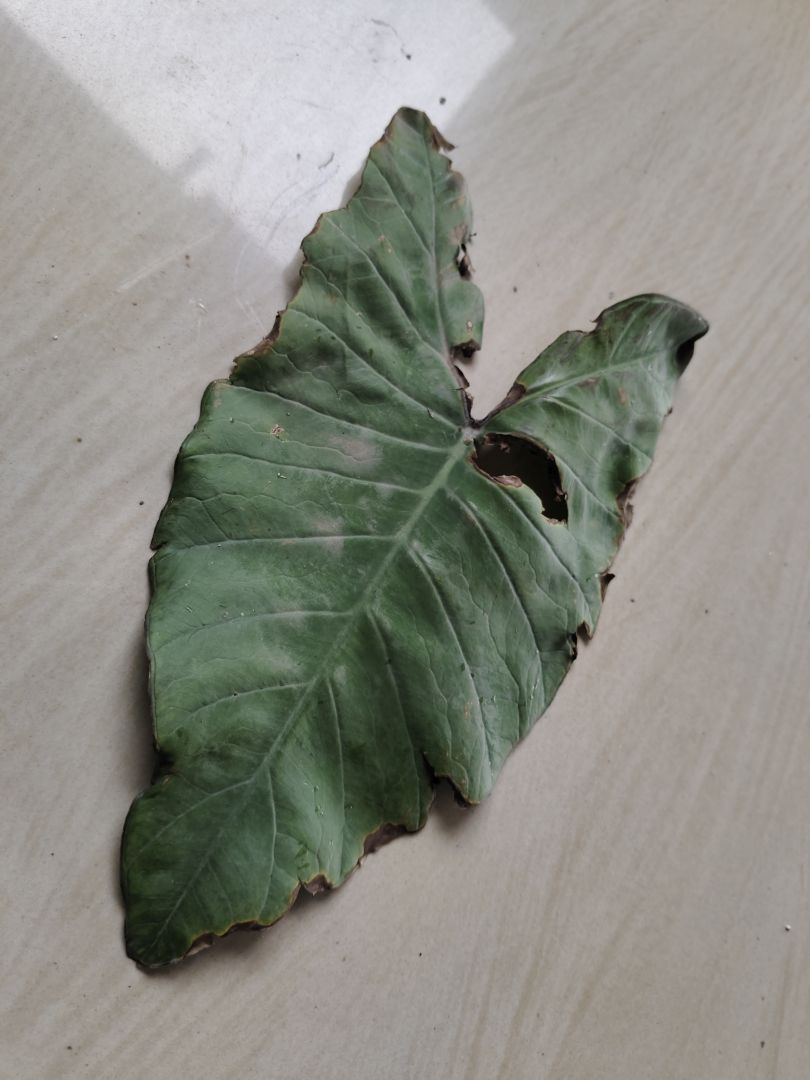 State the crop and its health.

taro, leaf blight
